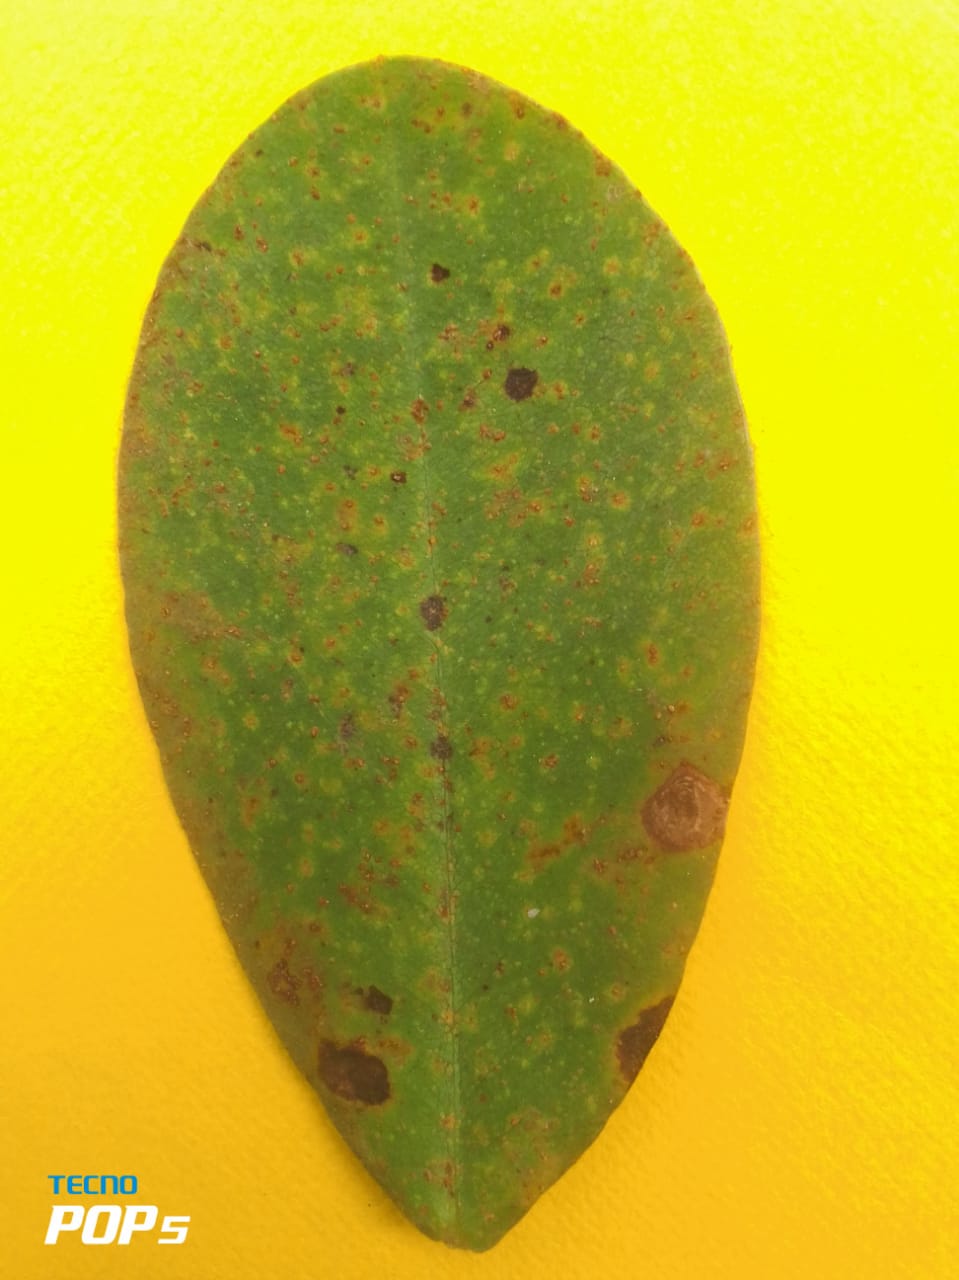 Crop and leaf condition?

peanut, nothapassalora personata
